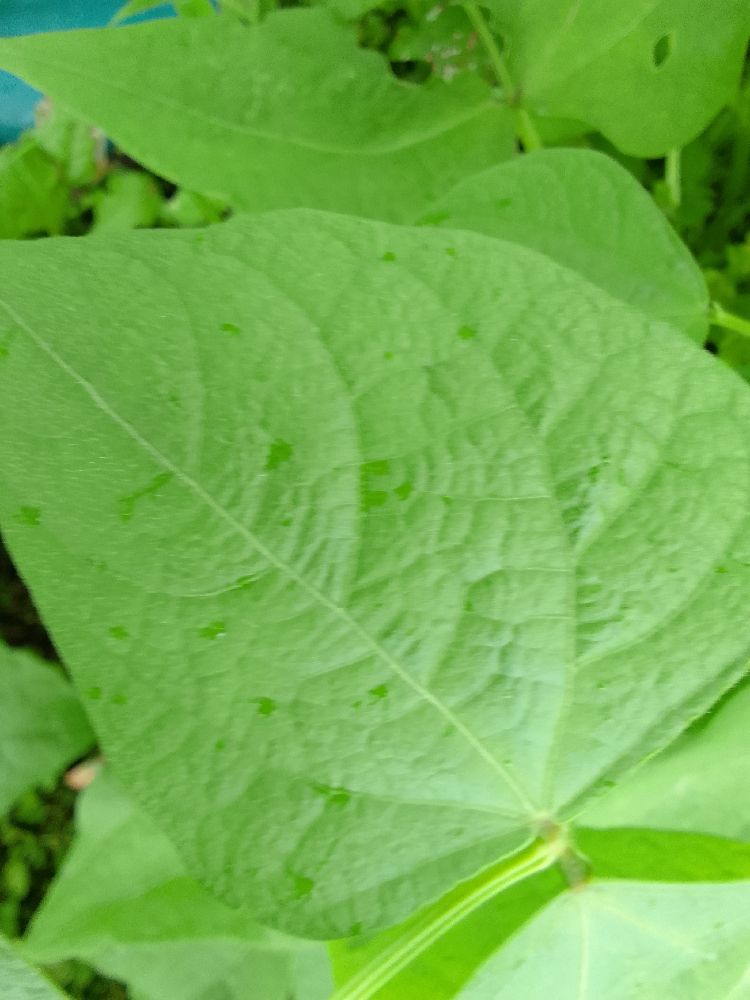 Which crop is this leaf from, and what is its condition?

common bean, healthy
